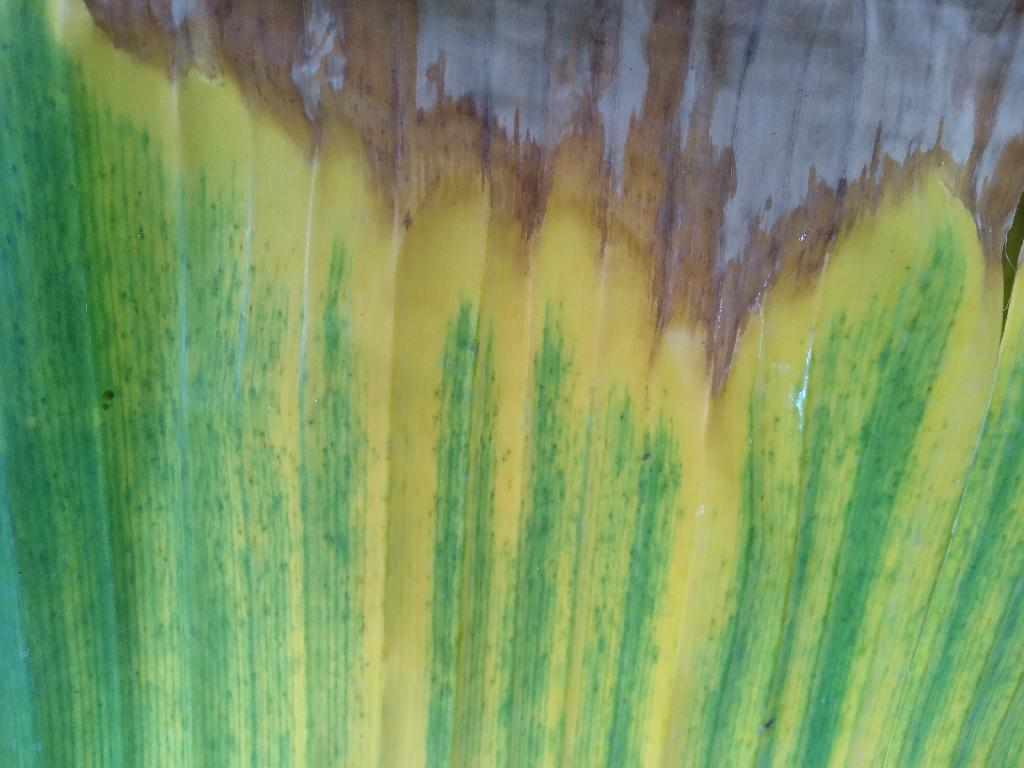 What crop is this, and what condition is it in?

banana, fusarium wilt race 1
